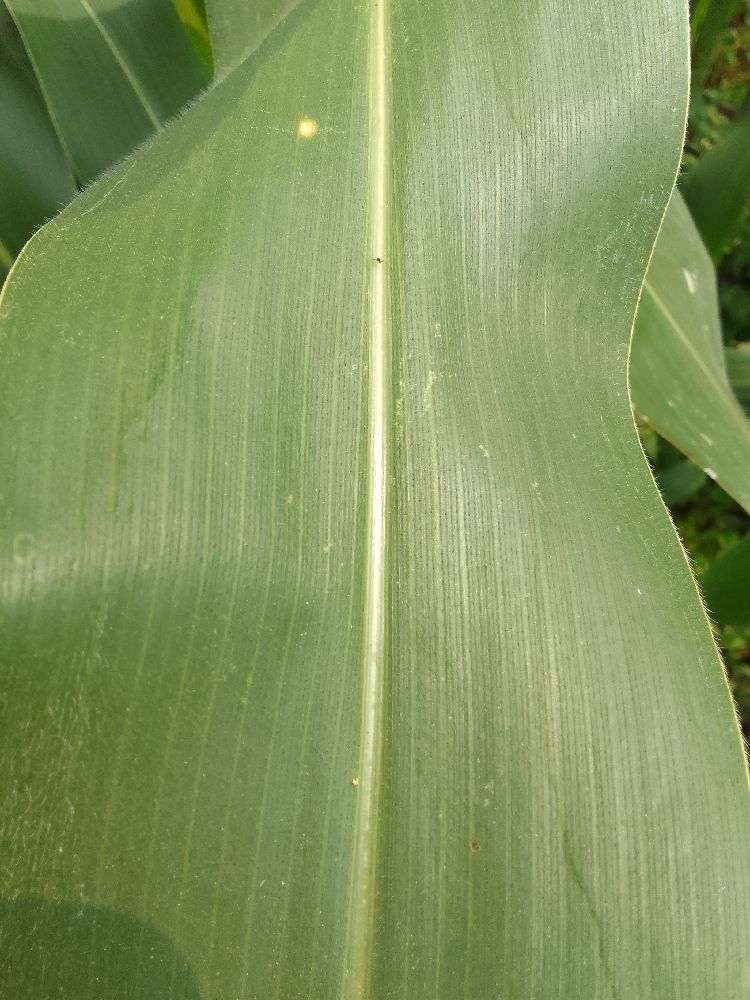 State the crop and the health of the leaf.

maize, healthy
